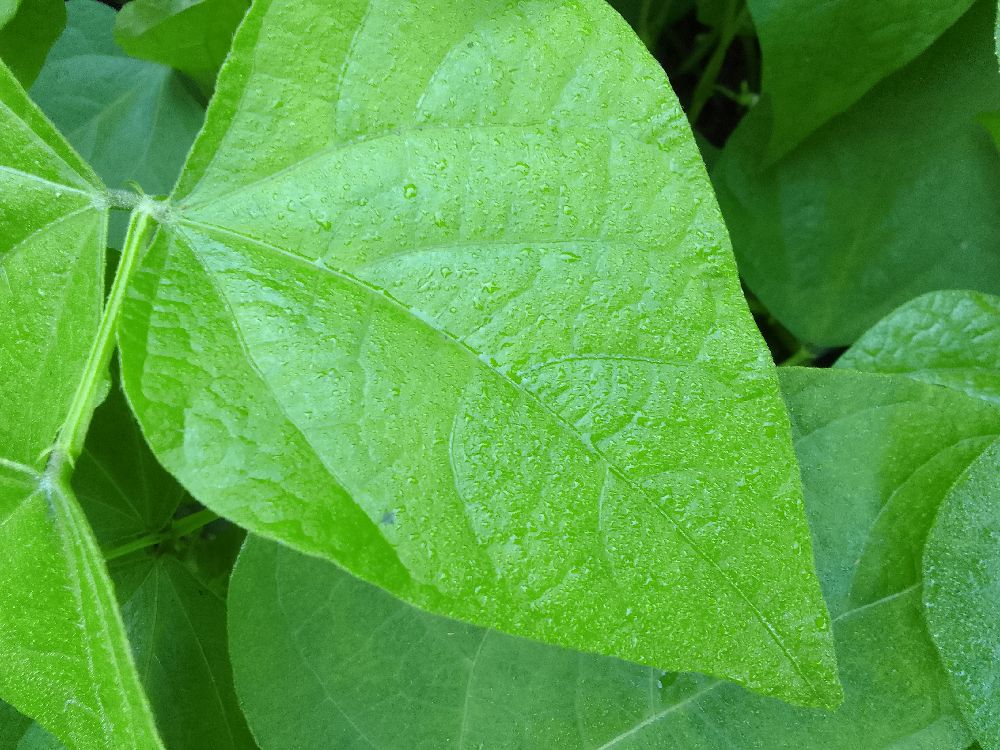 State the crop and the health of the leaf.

common bean, healthy
